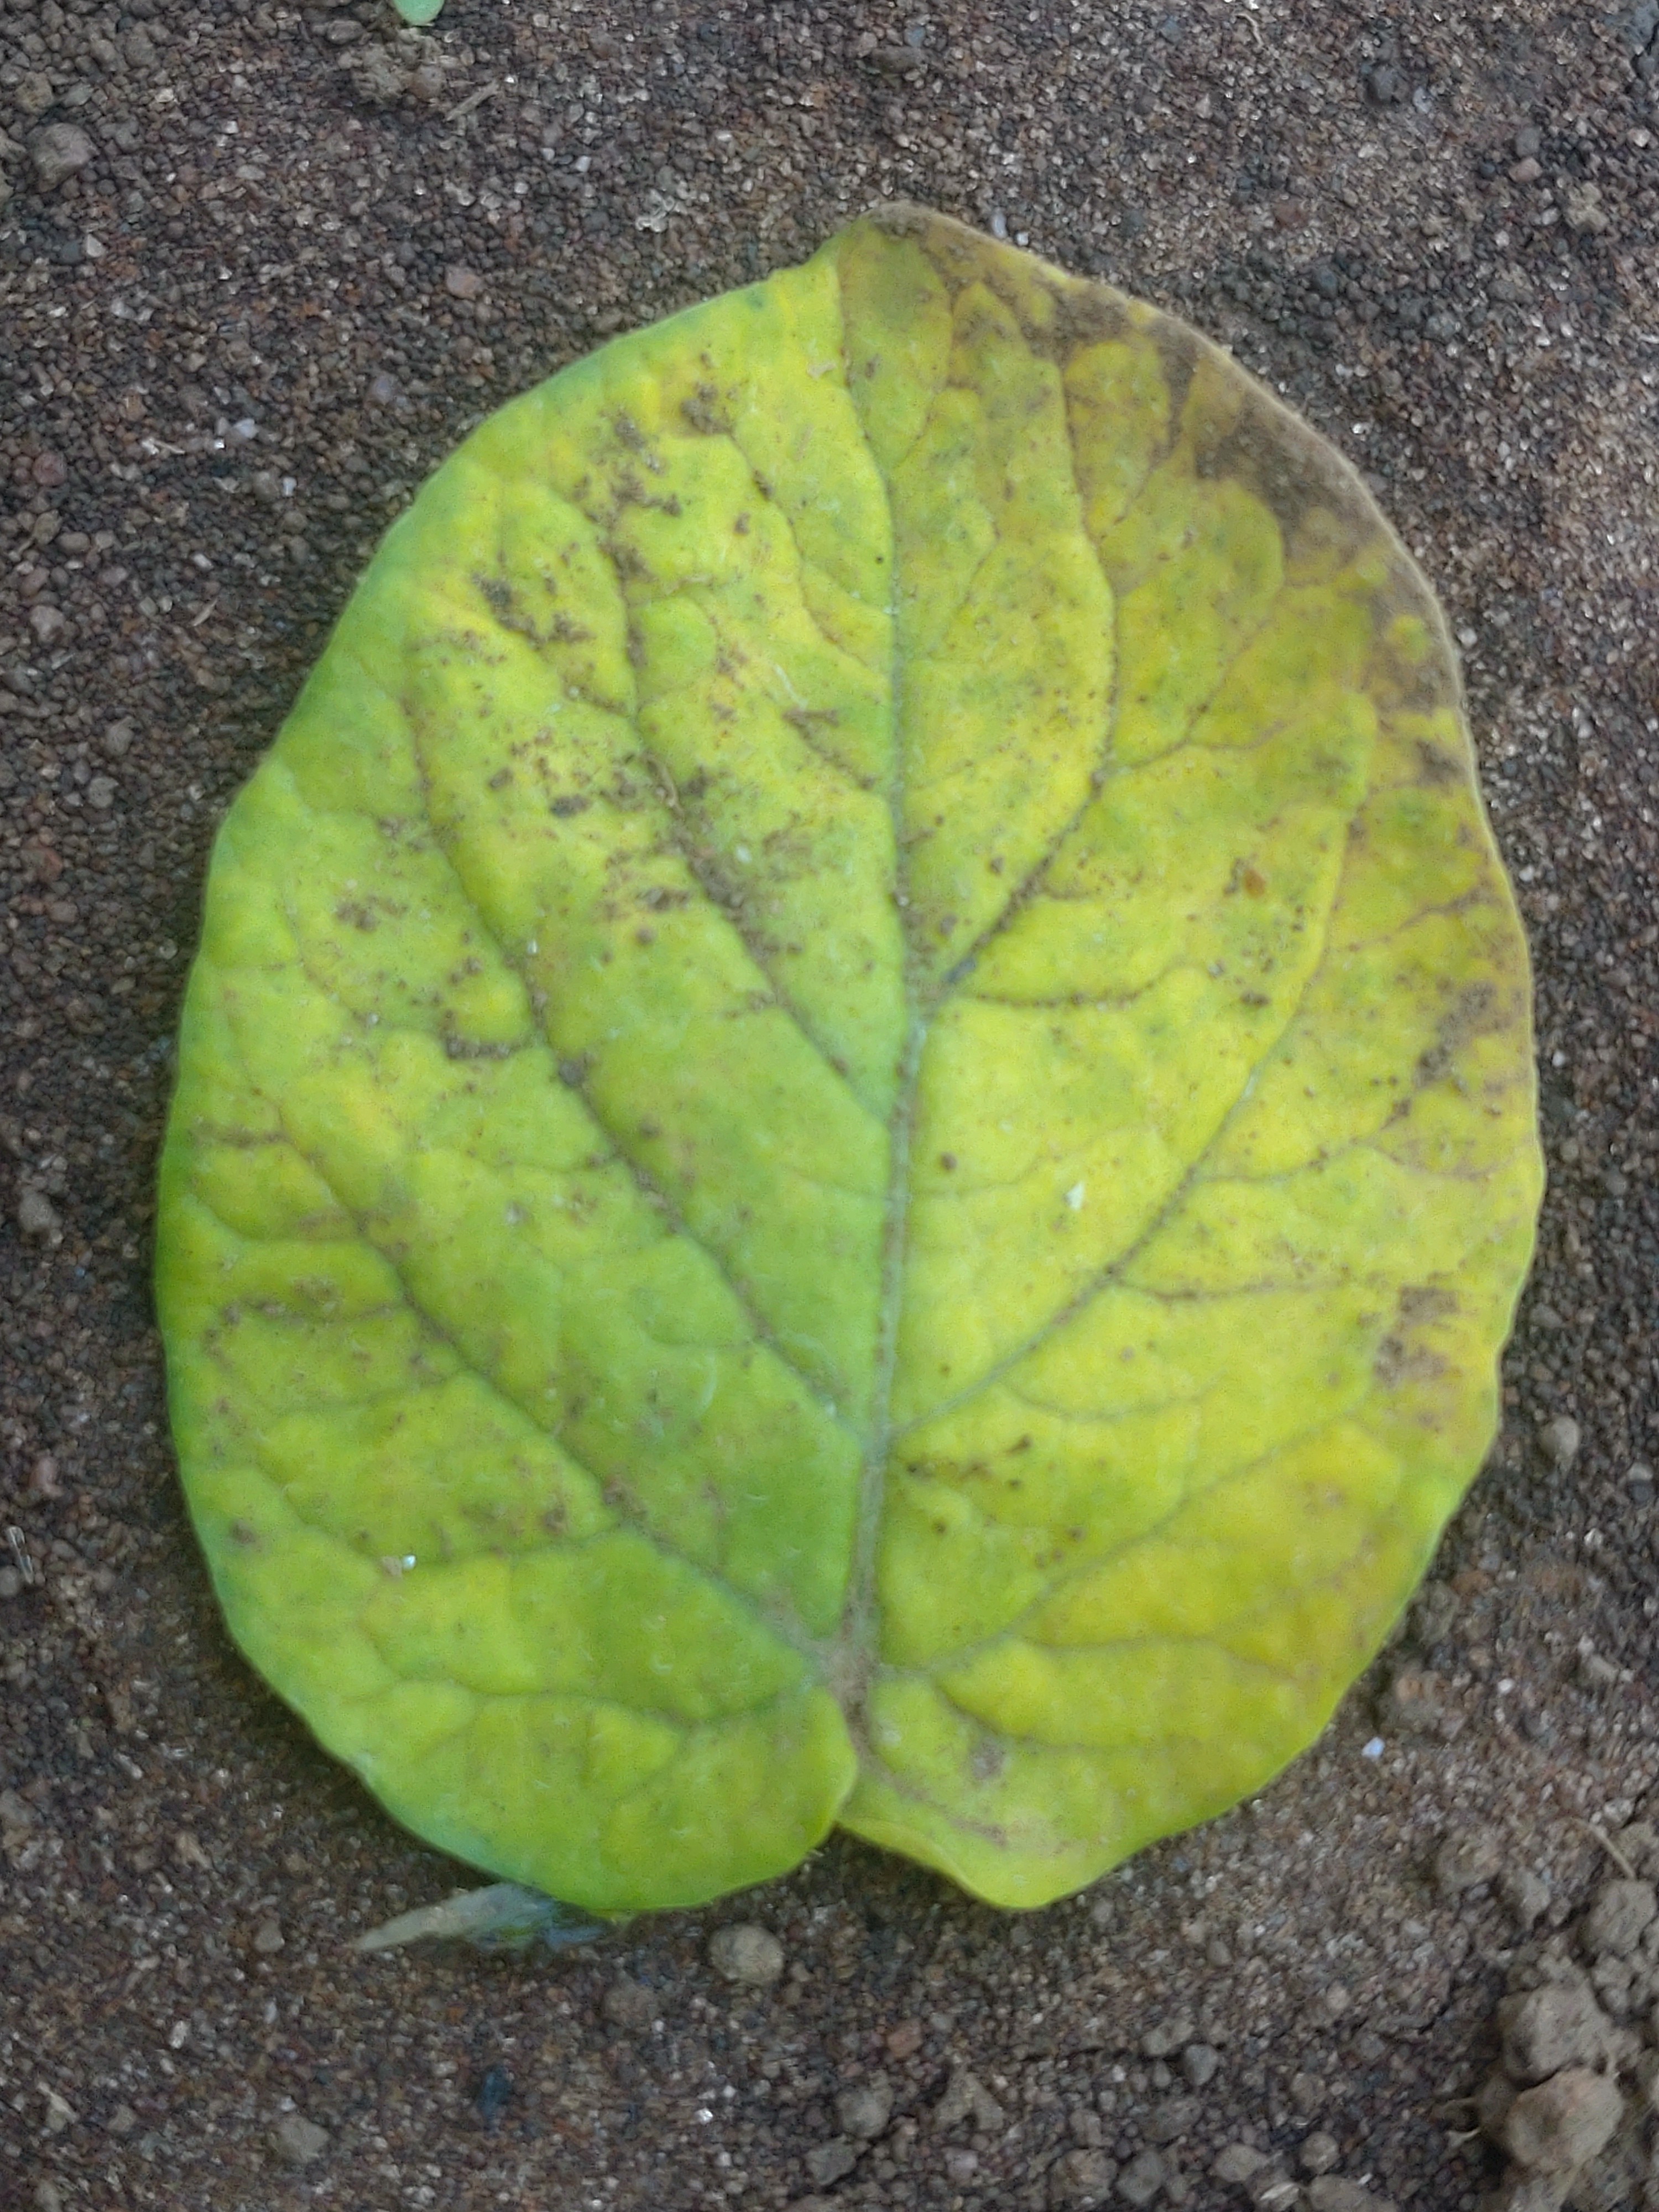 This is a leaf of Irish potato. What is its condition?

late blight
